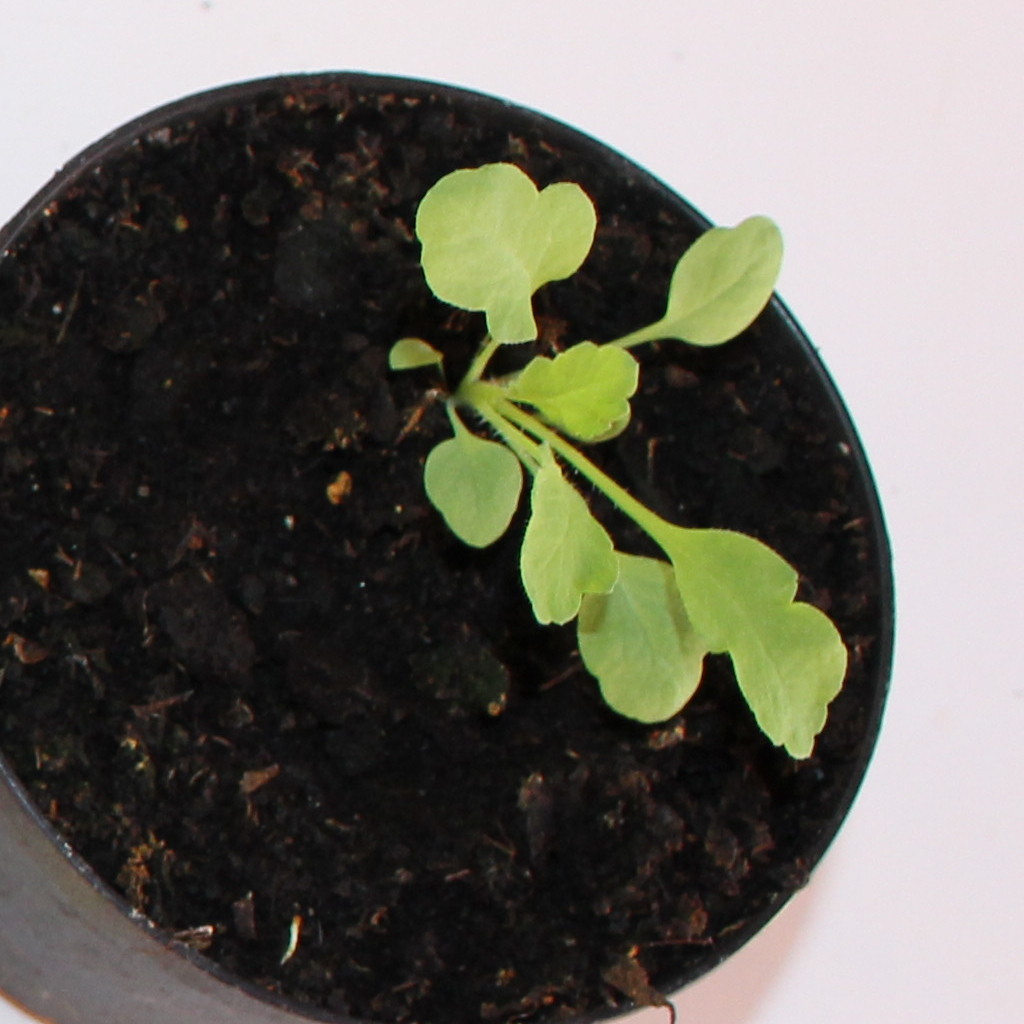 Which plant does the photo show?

Papaver rhoeas
